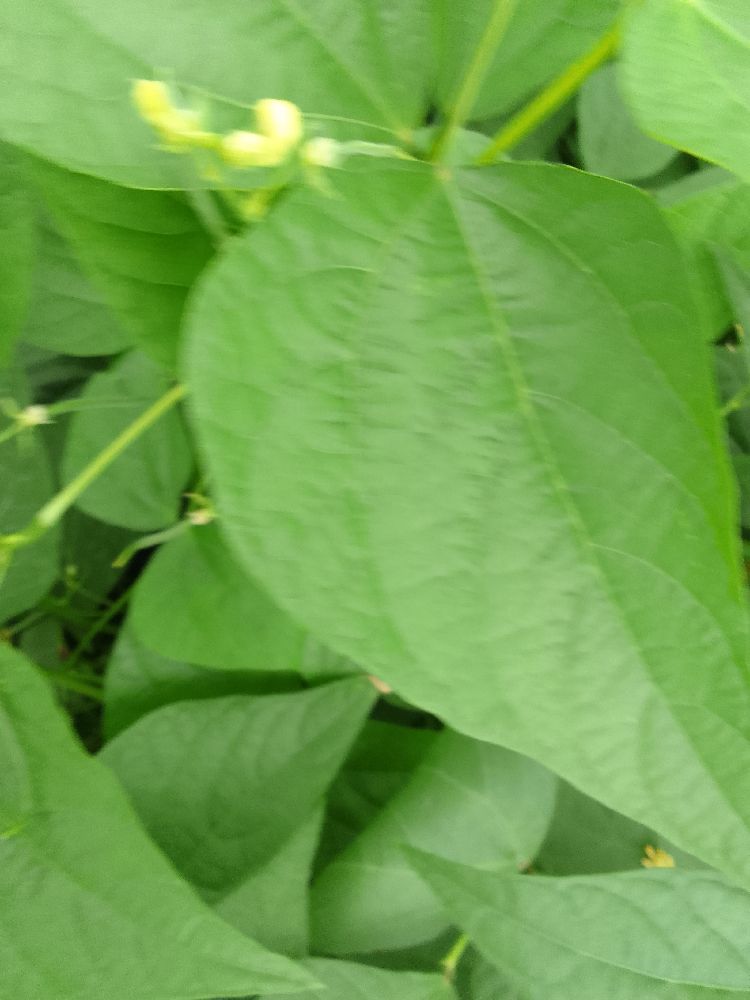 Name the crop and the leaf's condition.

common bean, healthy
